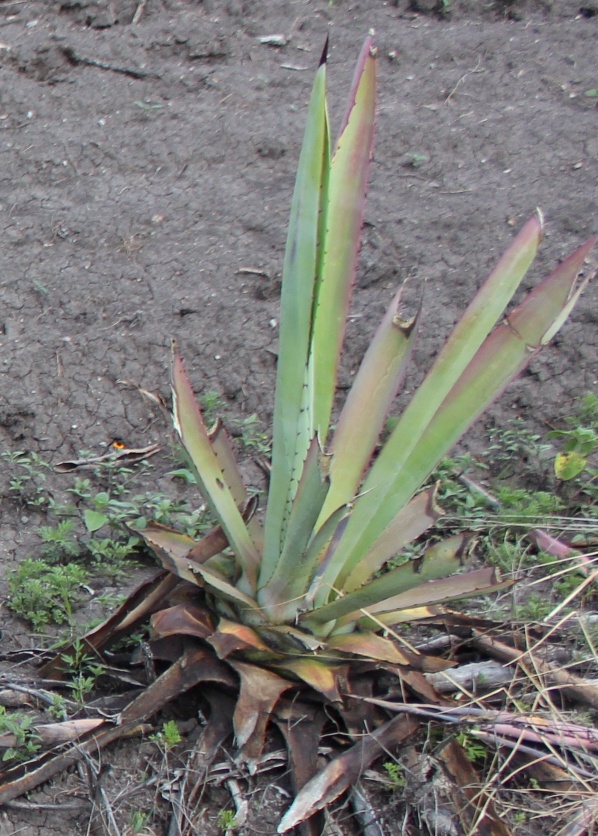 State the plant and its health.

agave, sick
